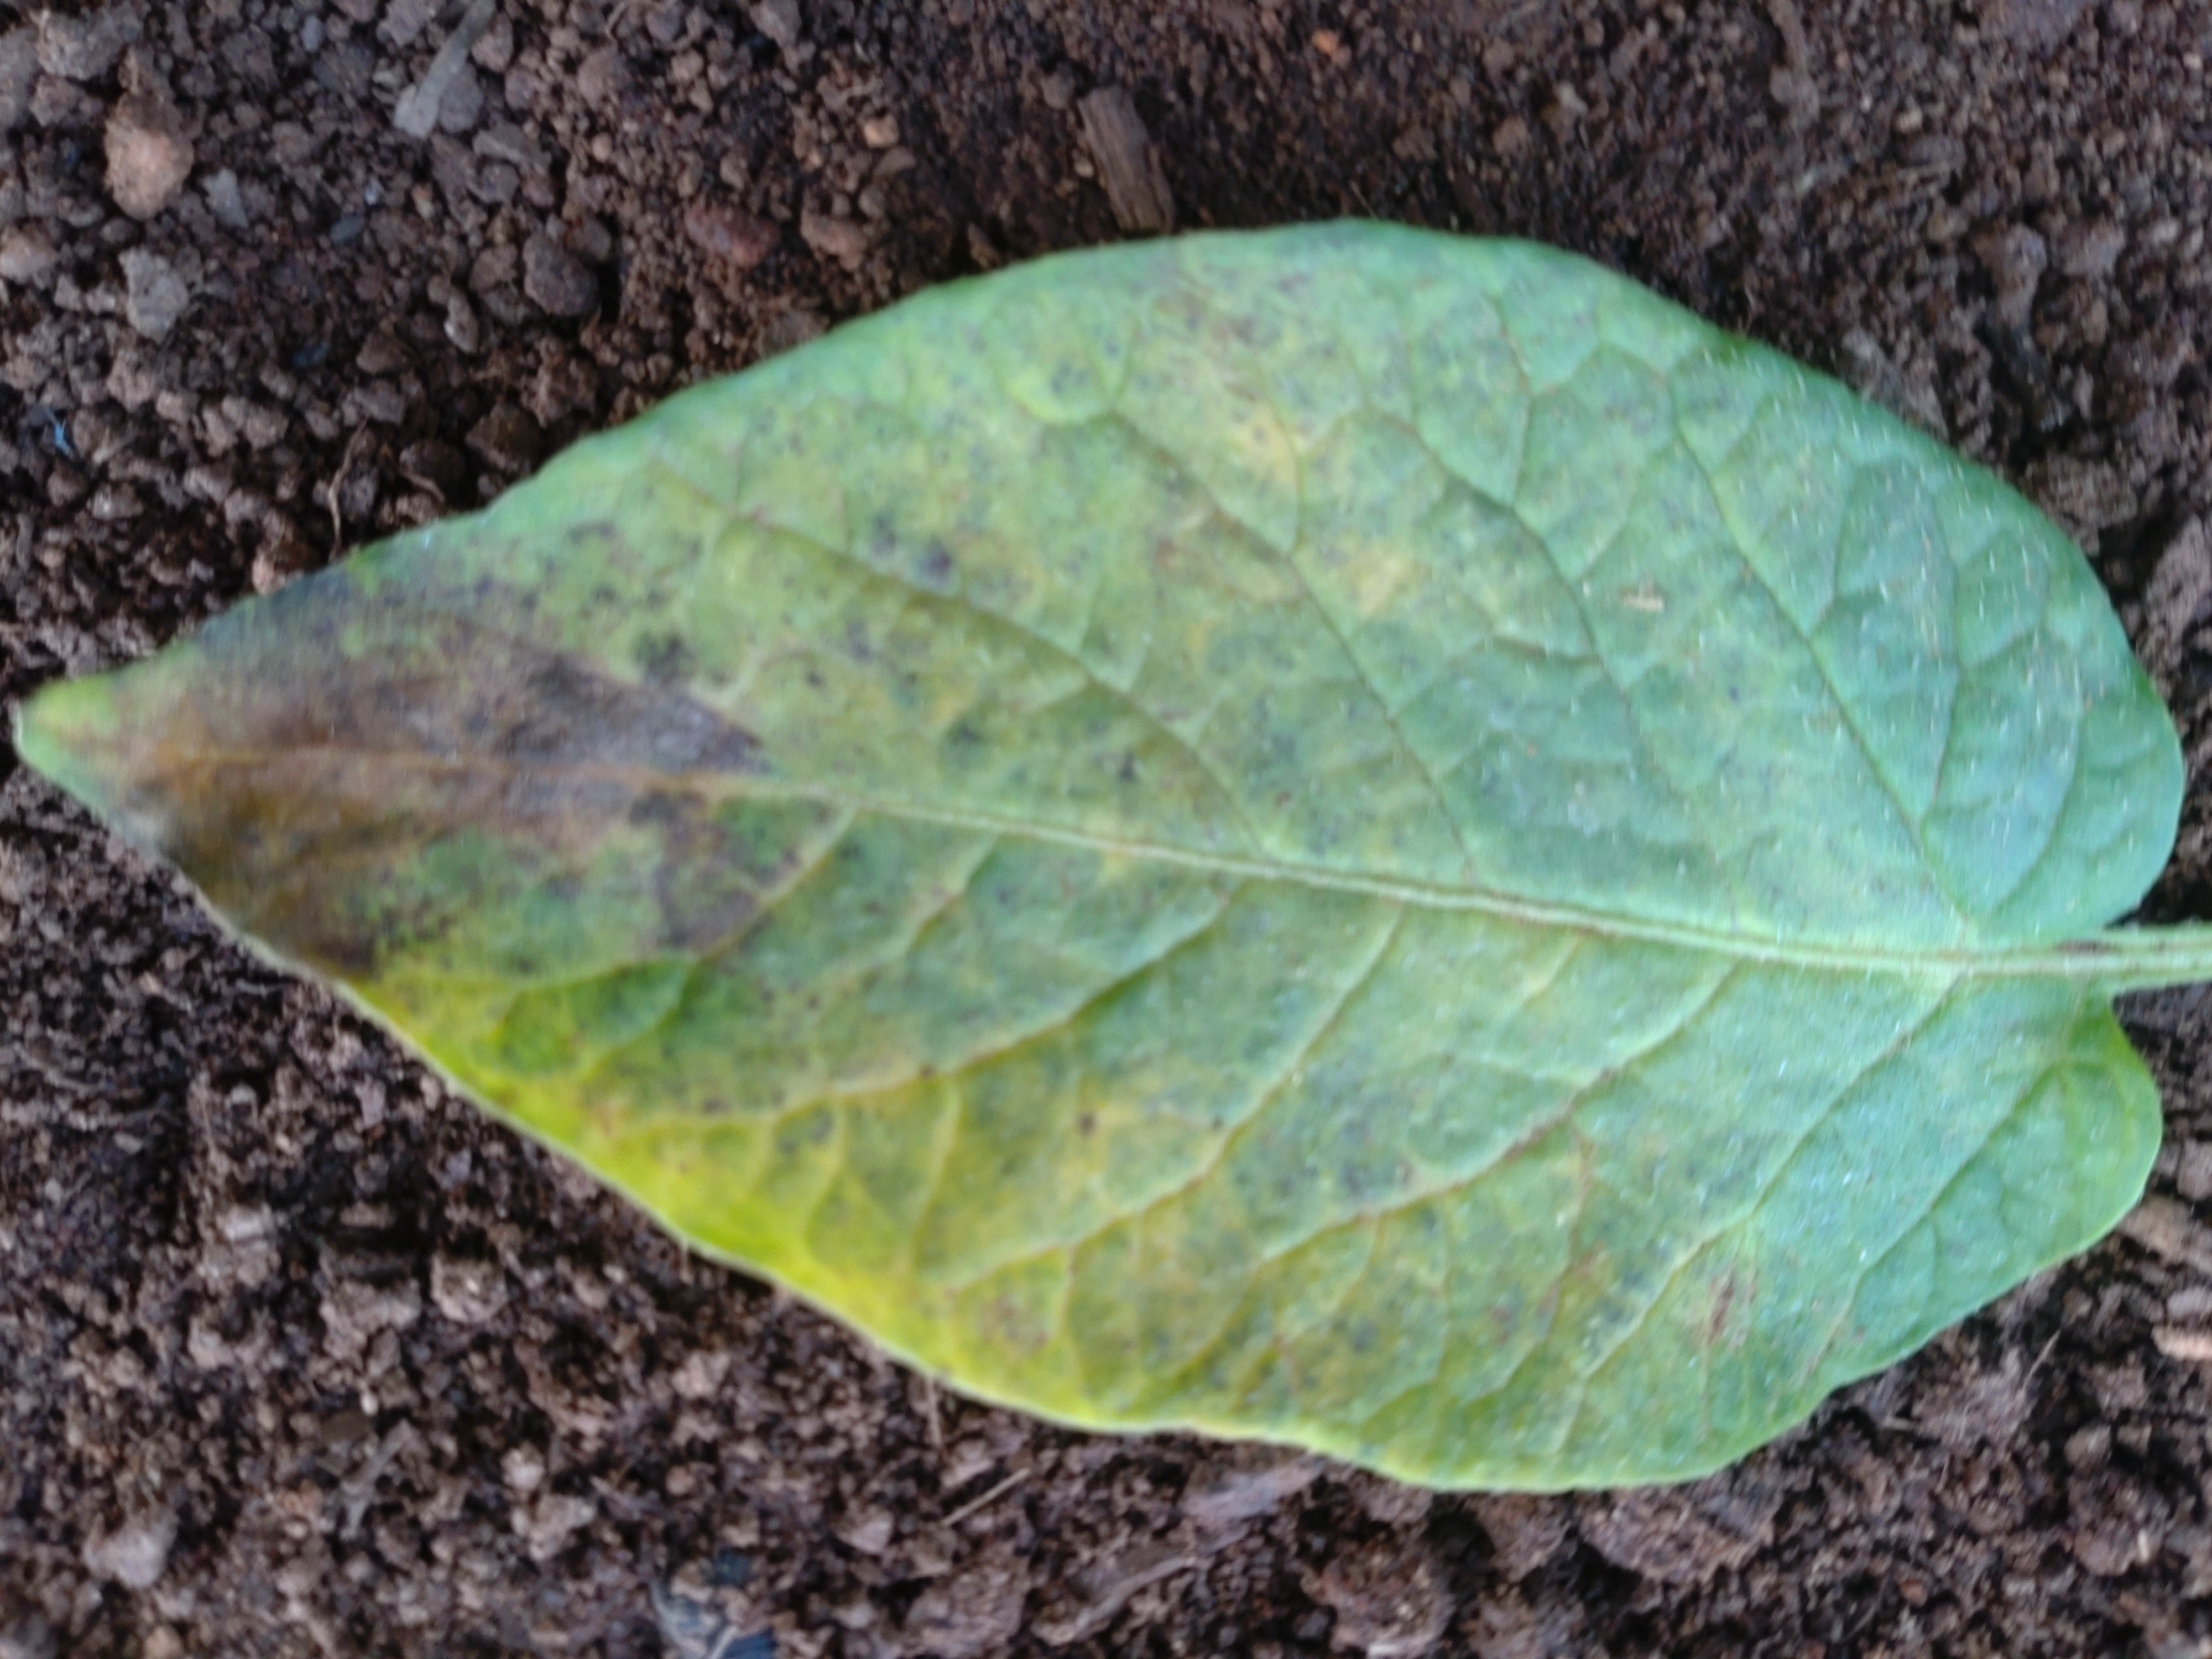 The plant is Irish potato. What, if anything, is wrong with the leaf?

late blight
